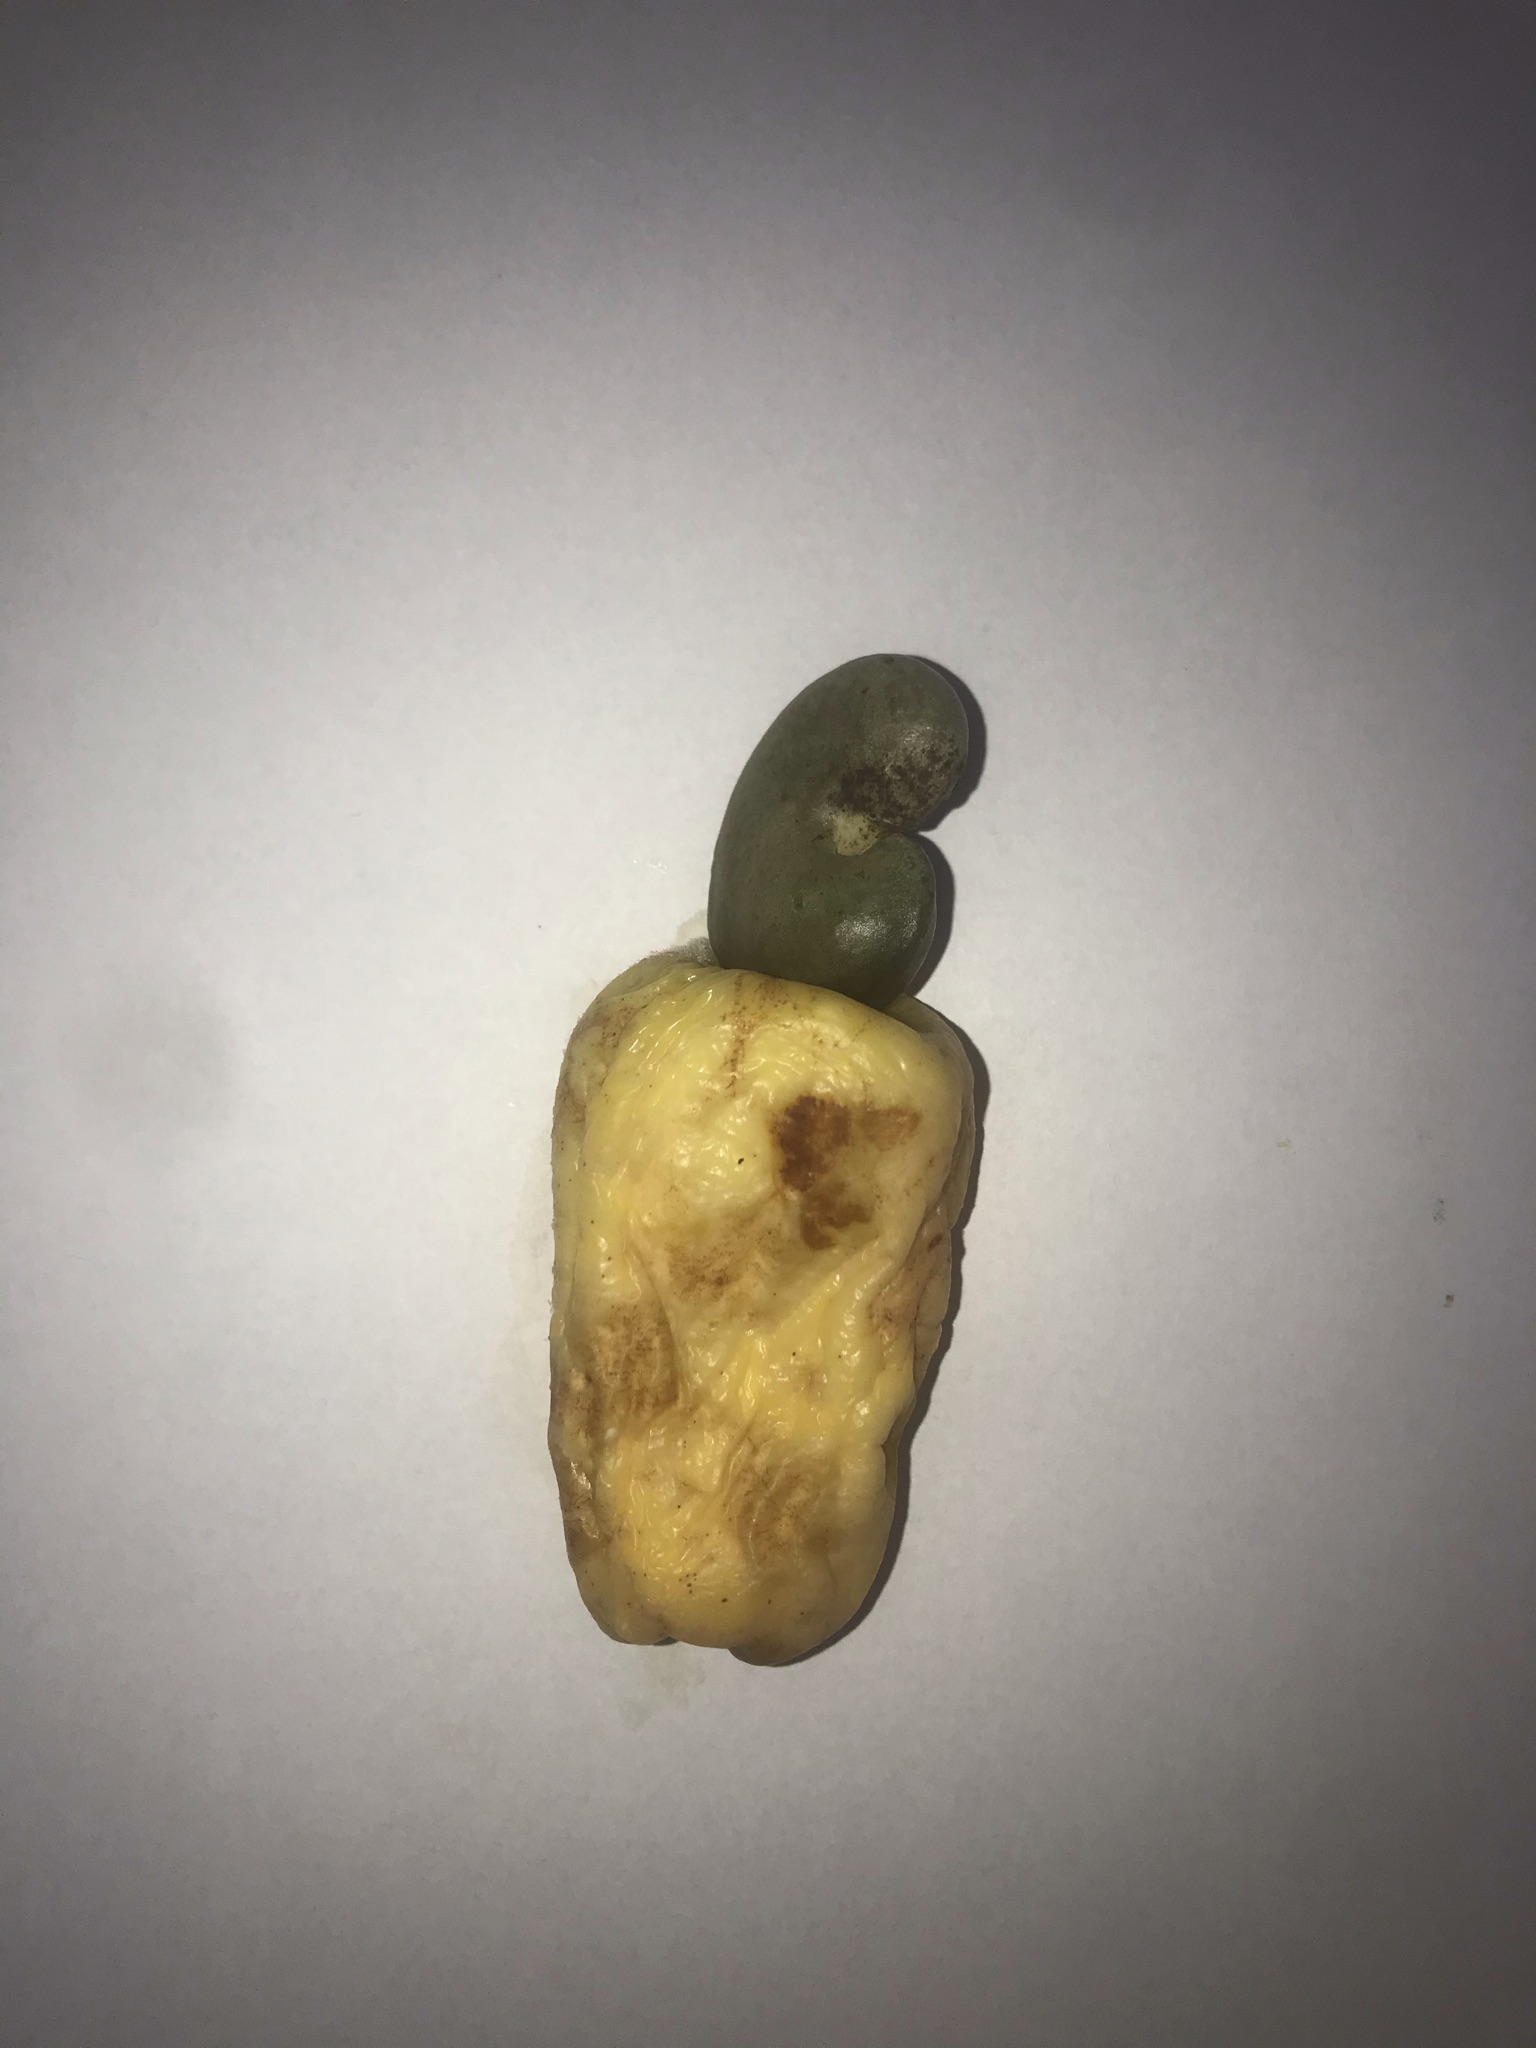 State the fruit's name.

caju amarelo
